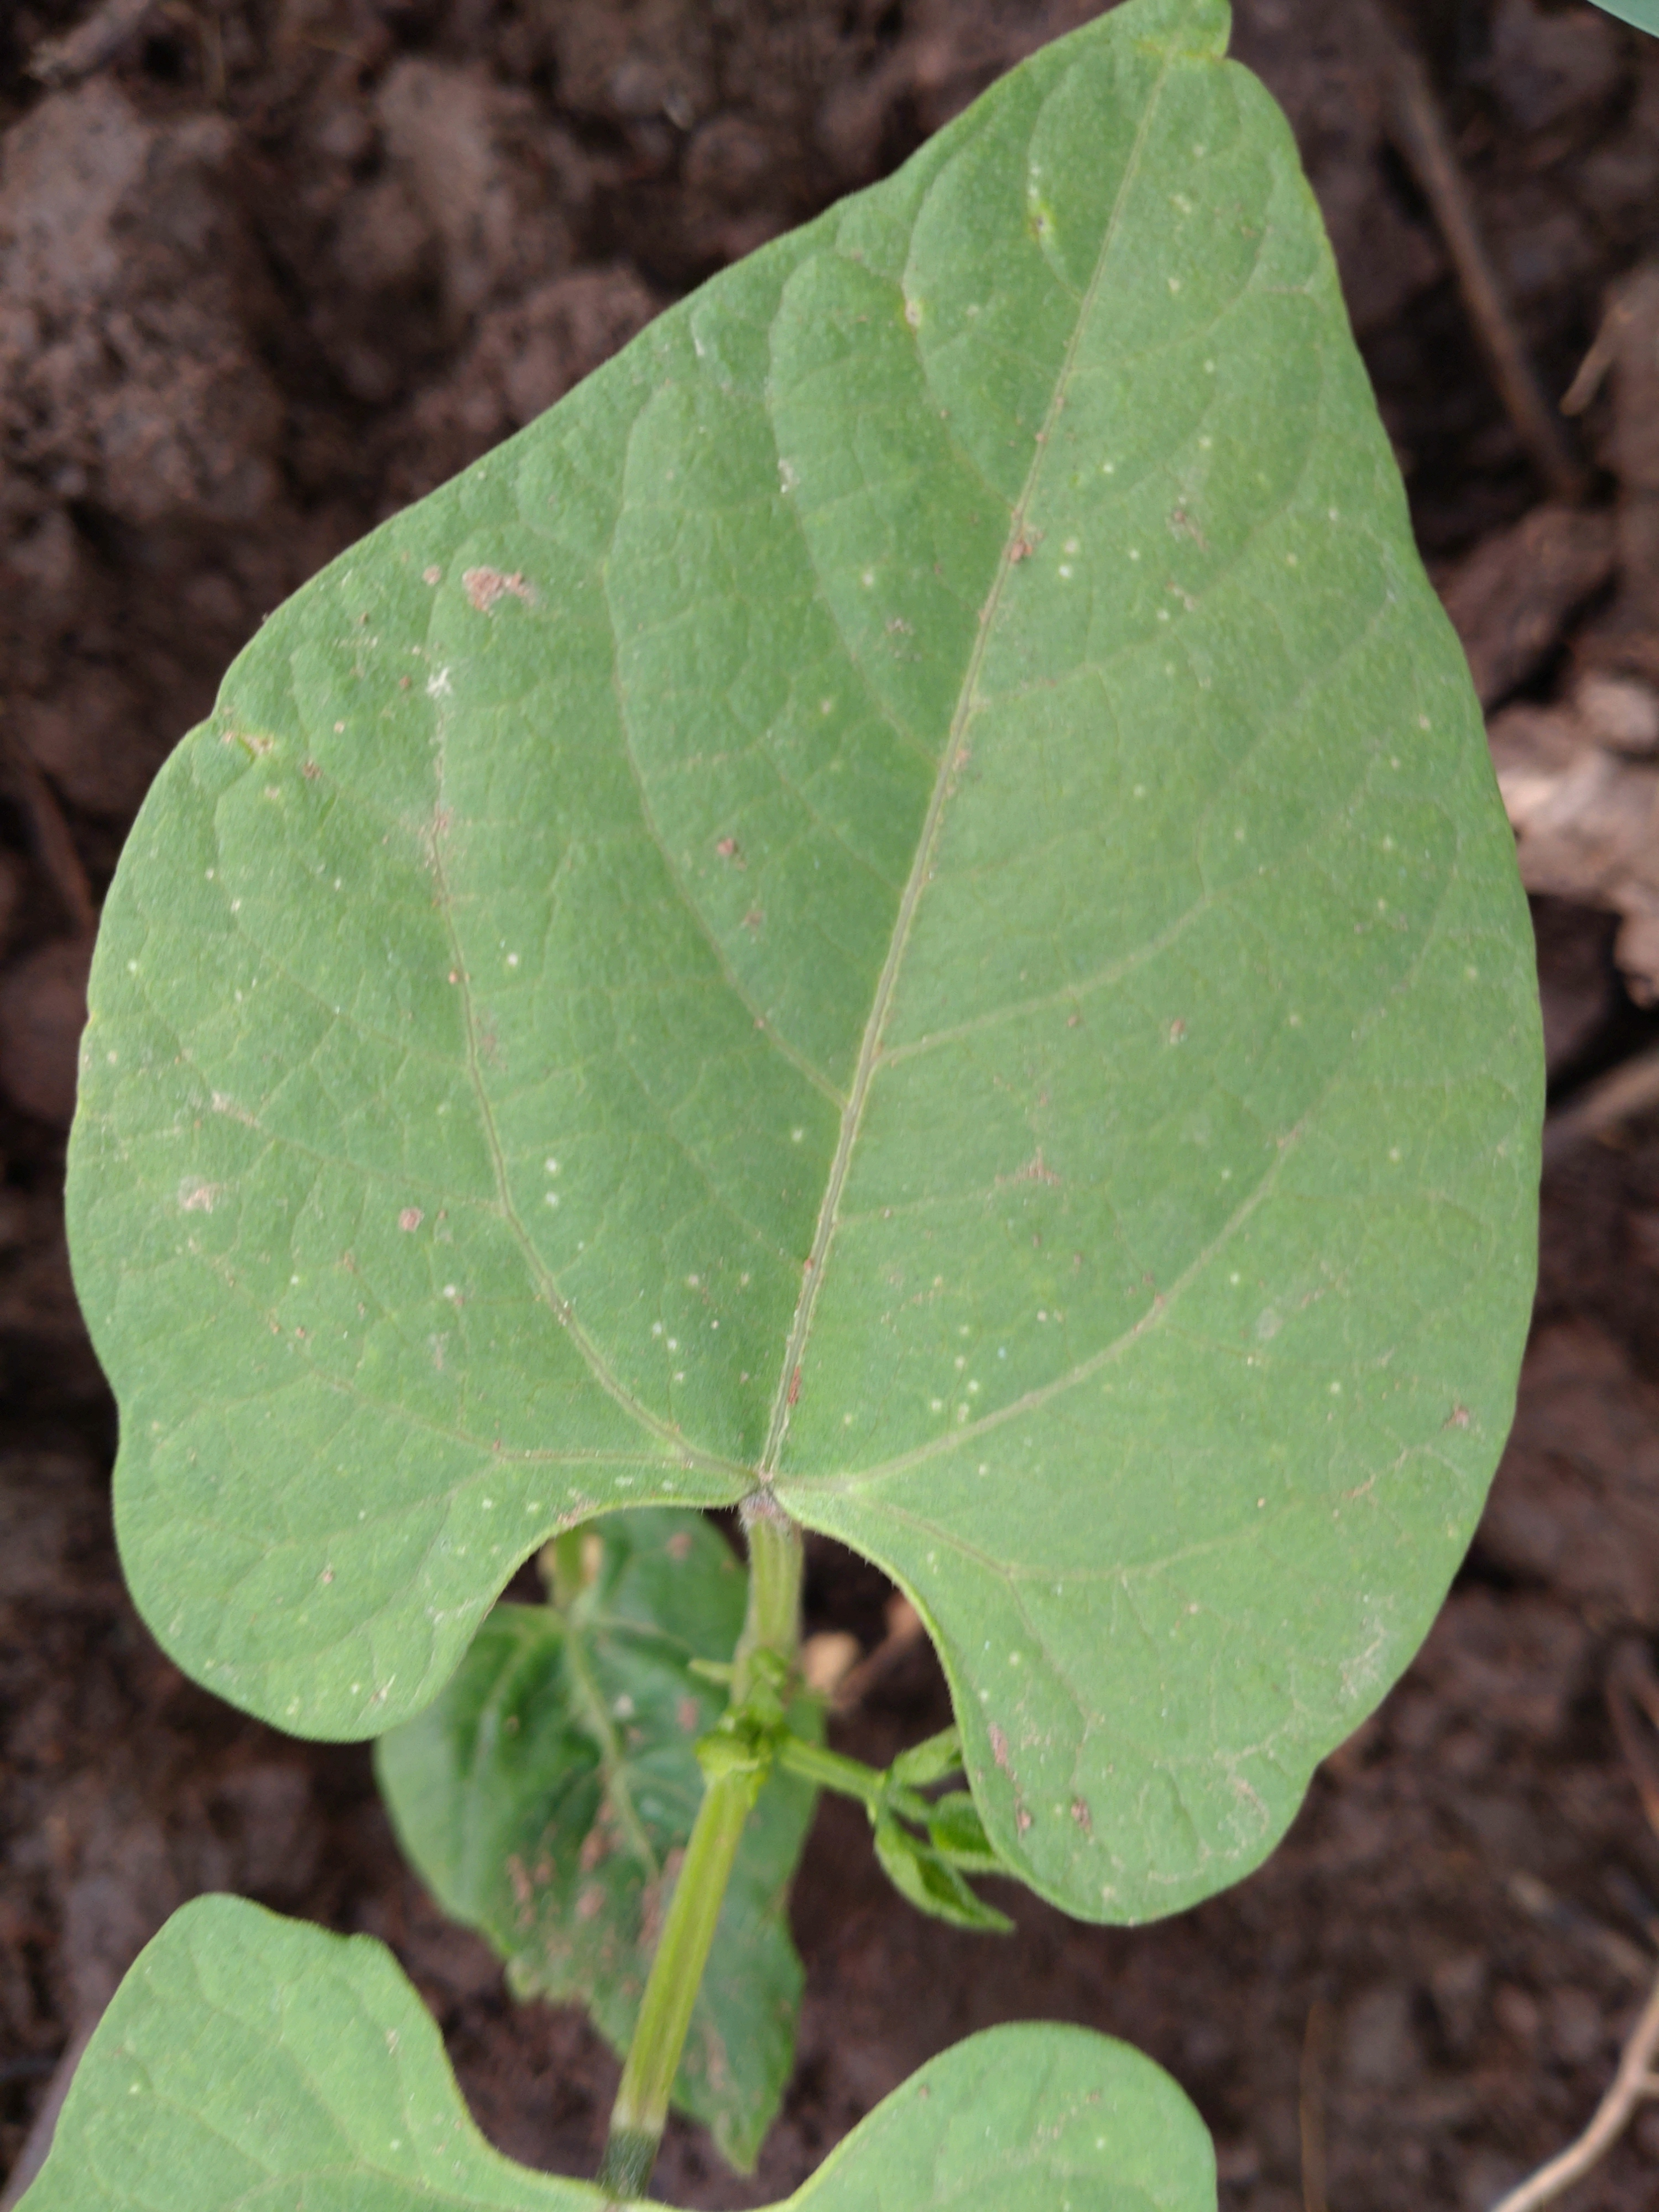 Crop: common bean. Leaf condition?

healthy
